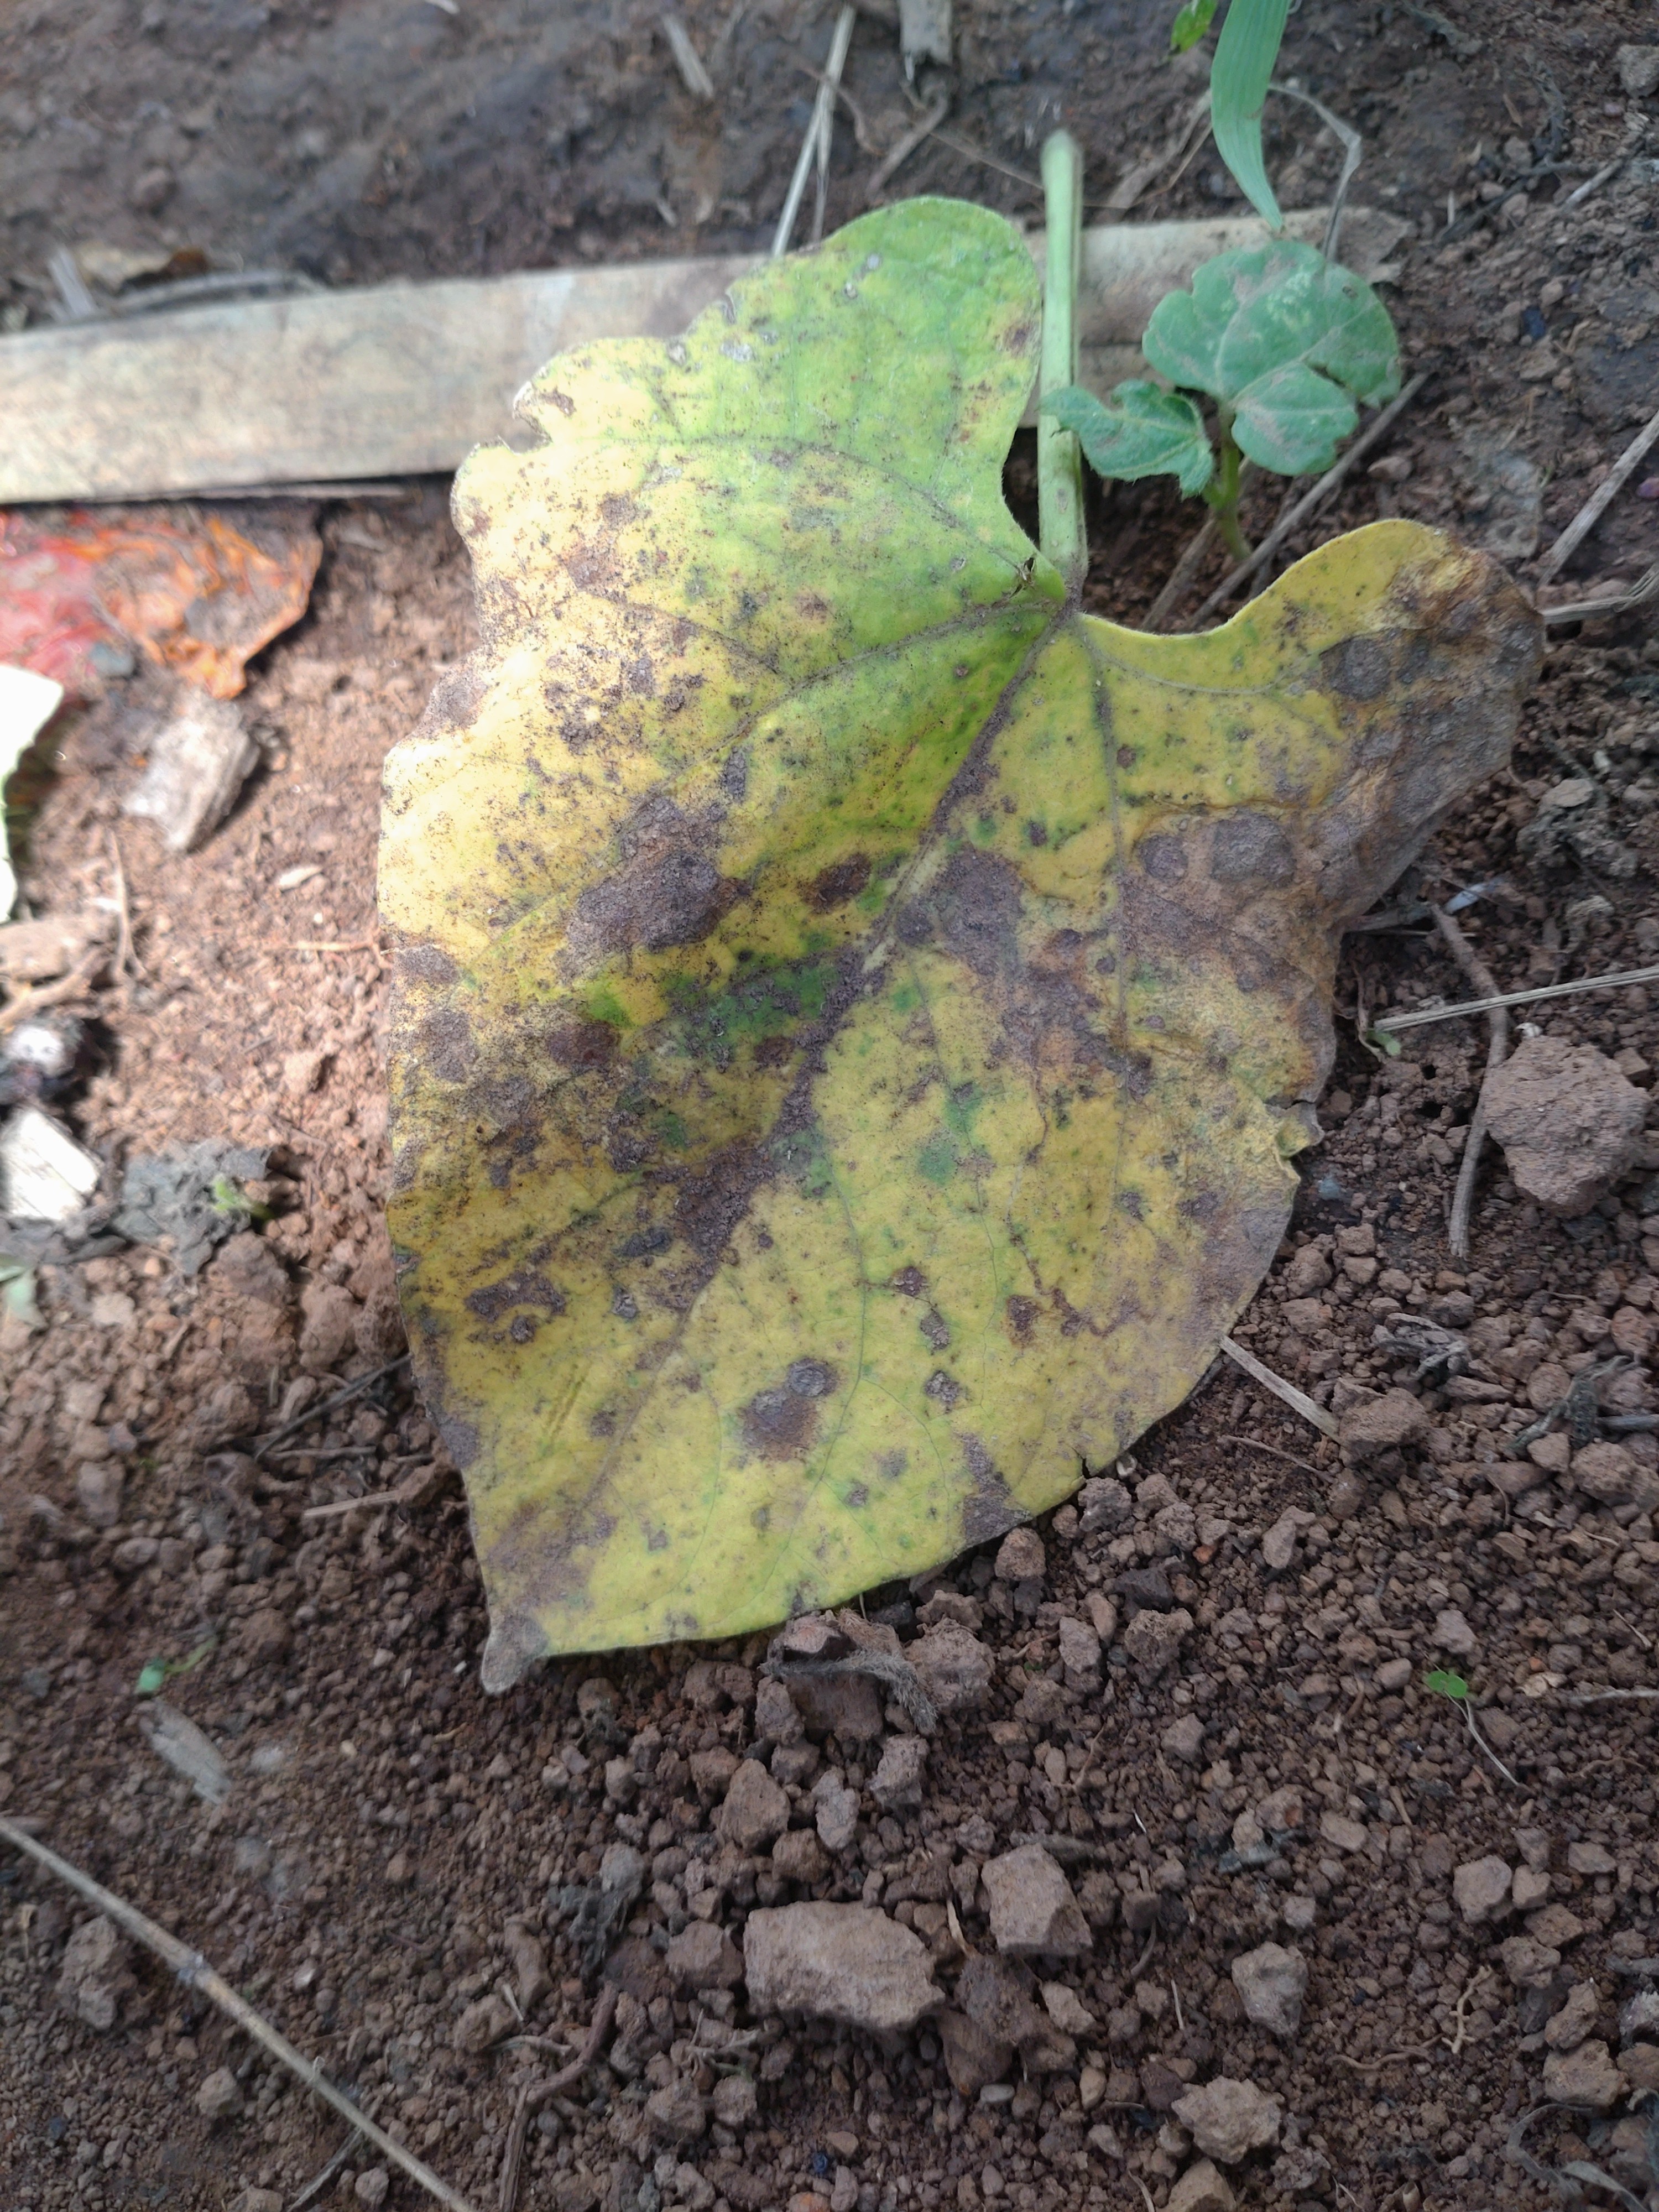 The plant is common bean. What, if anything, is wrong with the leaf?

anthracnose
